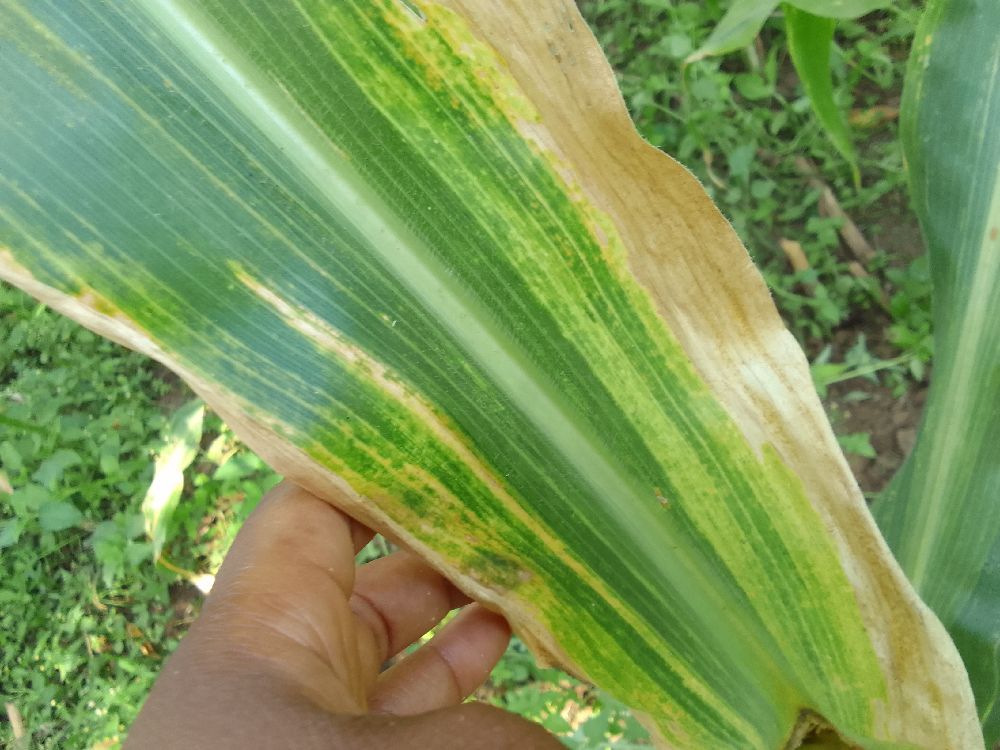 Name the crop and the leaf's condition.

maize, maize lethal necrosis
